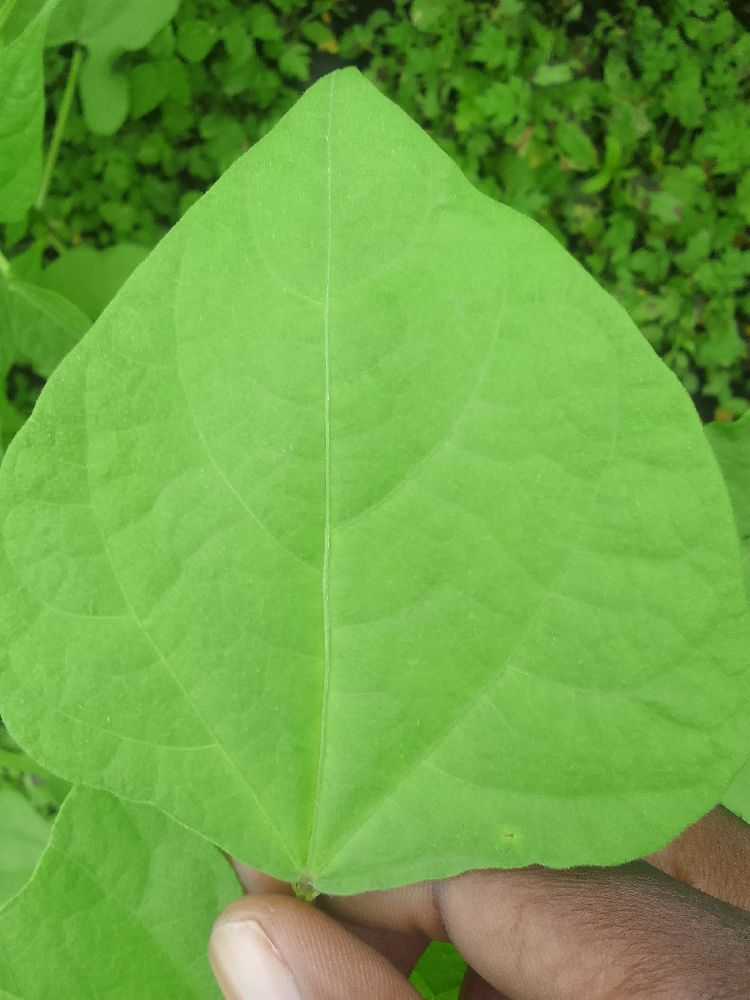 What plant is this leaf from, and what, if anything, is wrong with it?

common bean, healthy
